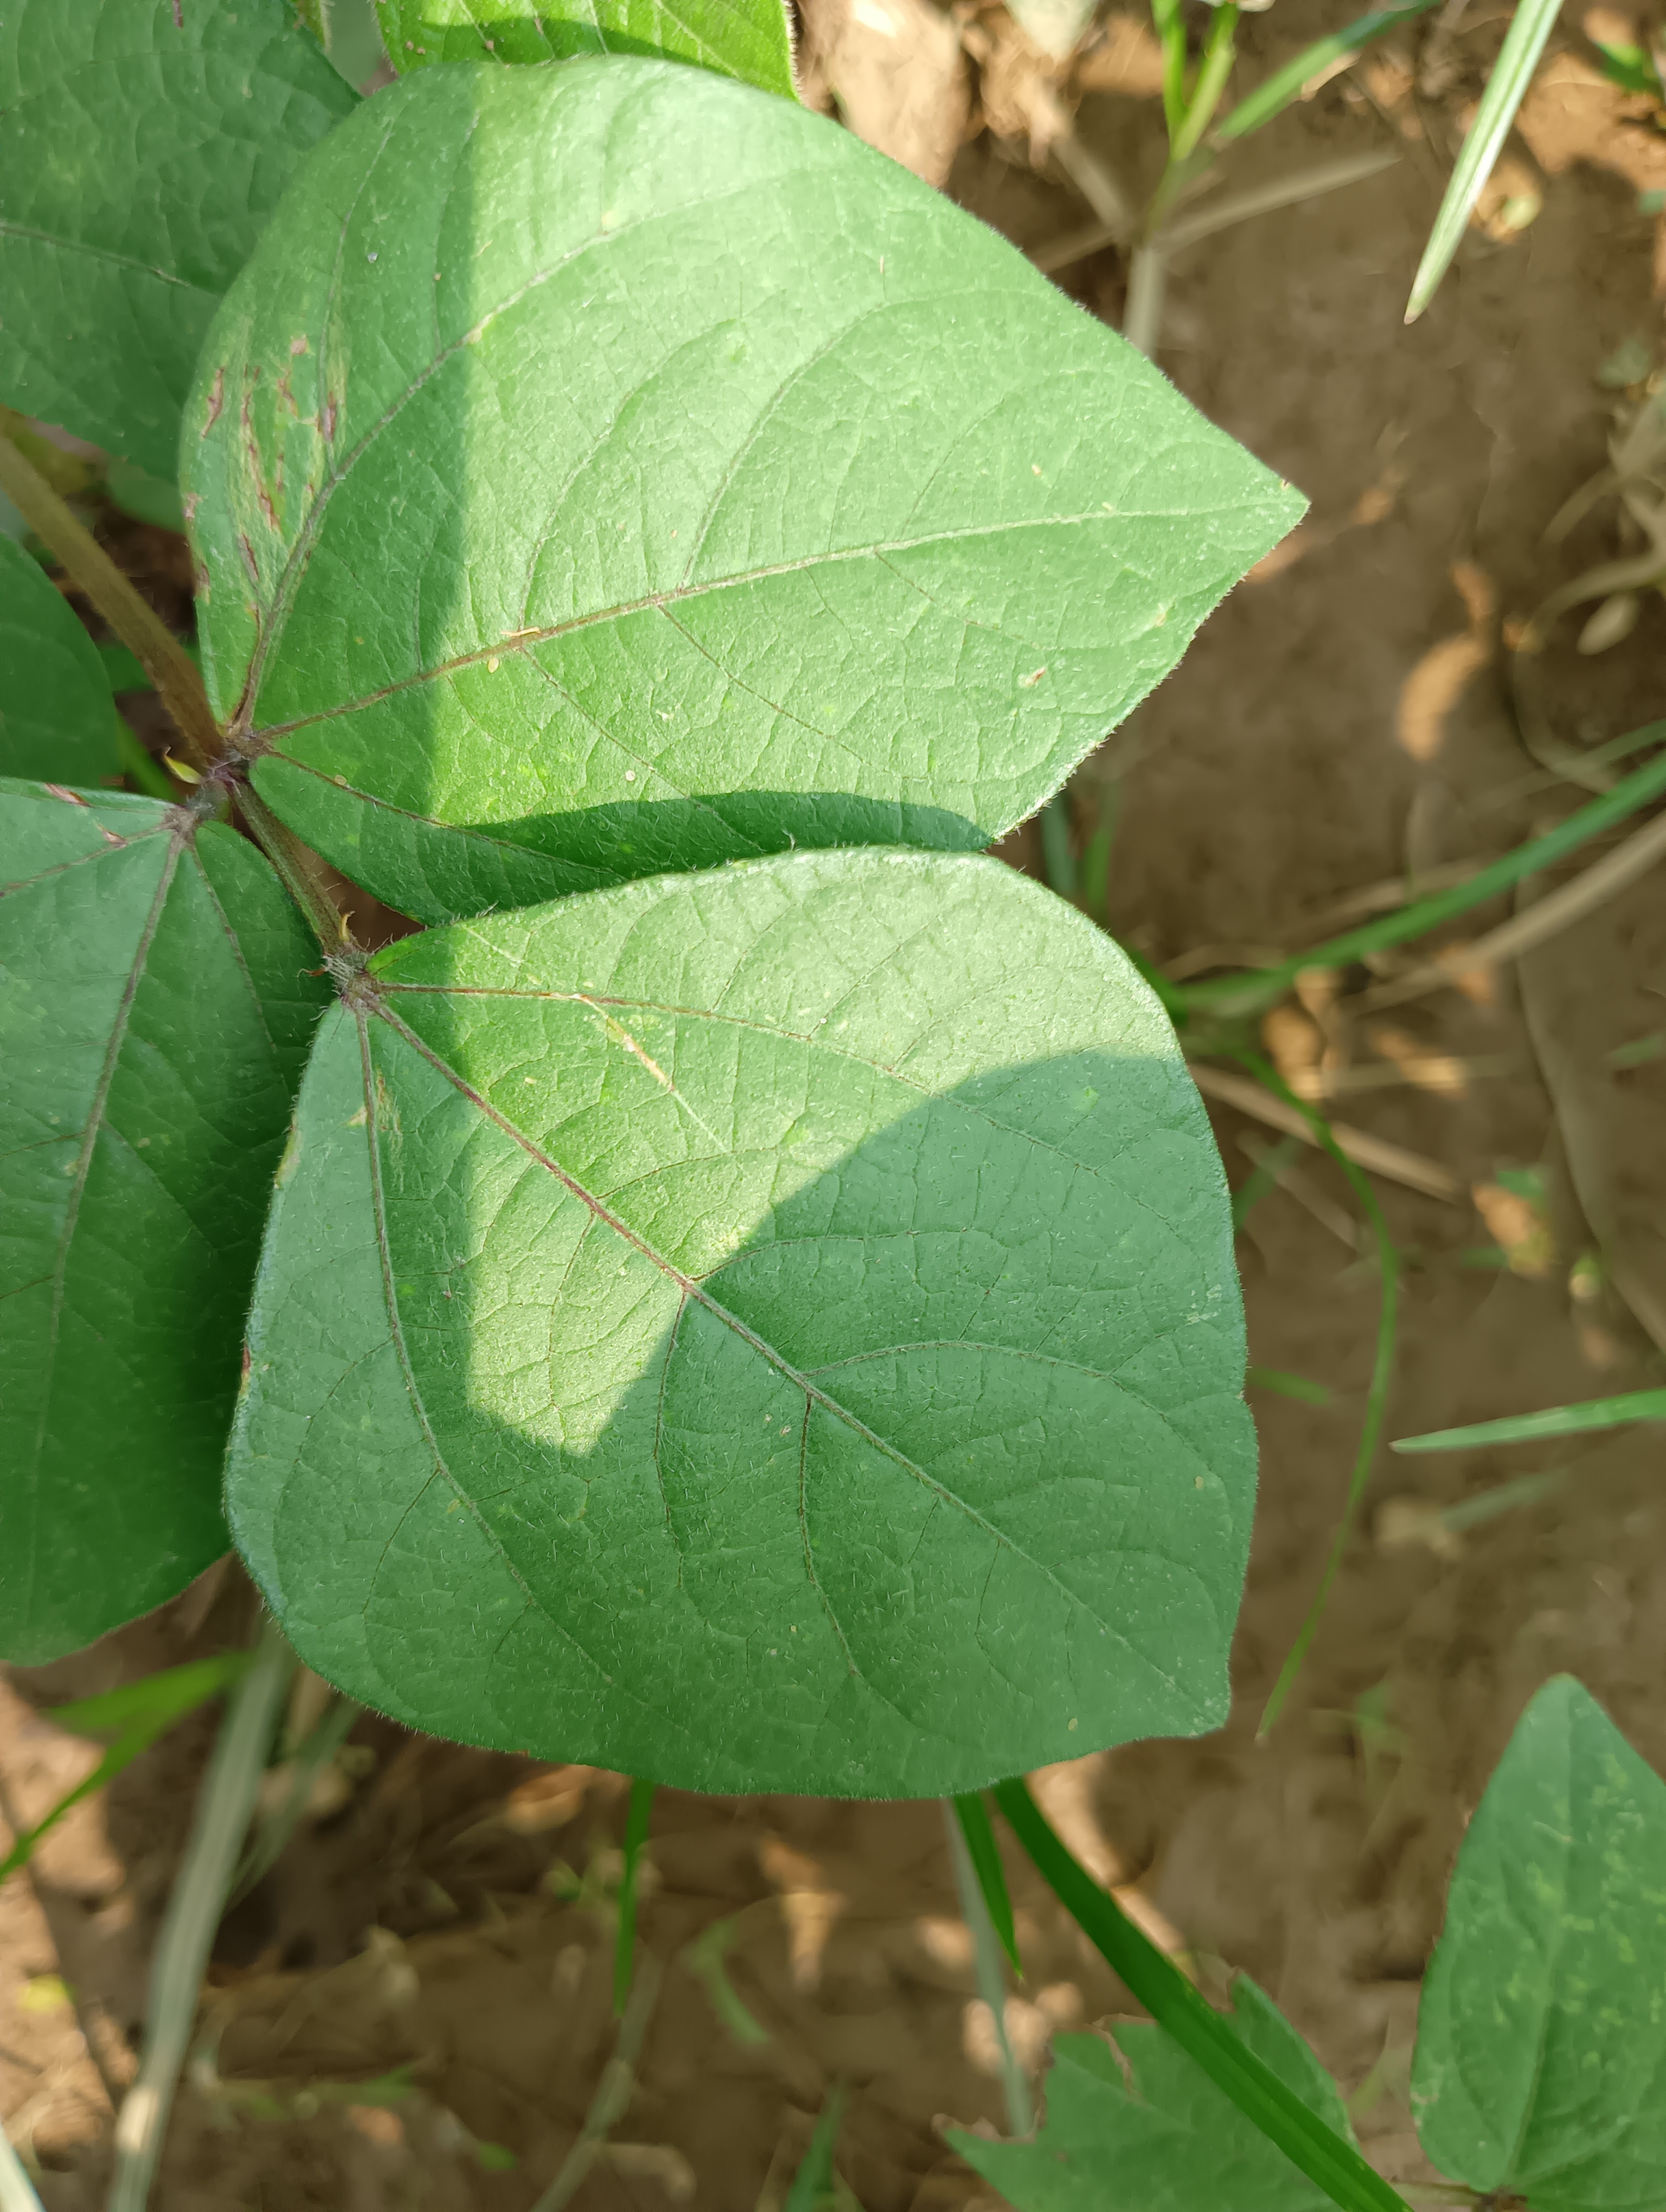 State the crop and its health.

mungbean, healthy
